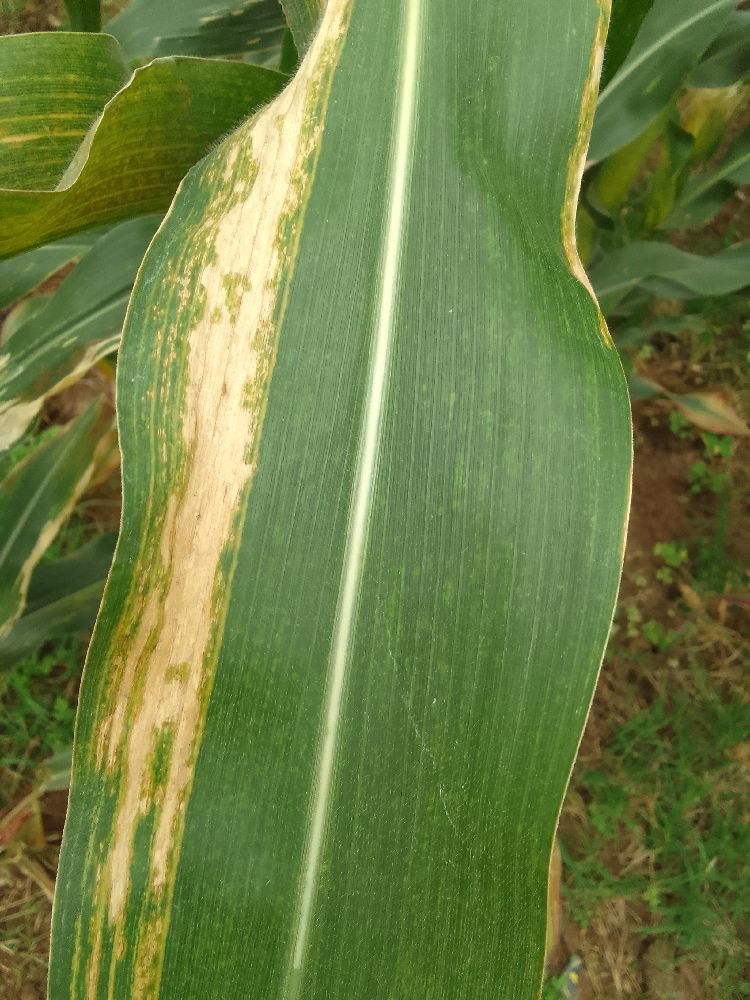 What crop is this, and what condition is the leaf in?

maize, maize lethal necrosis
